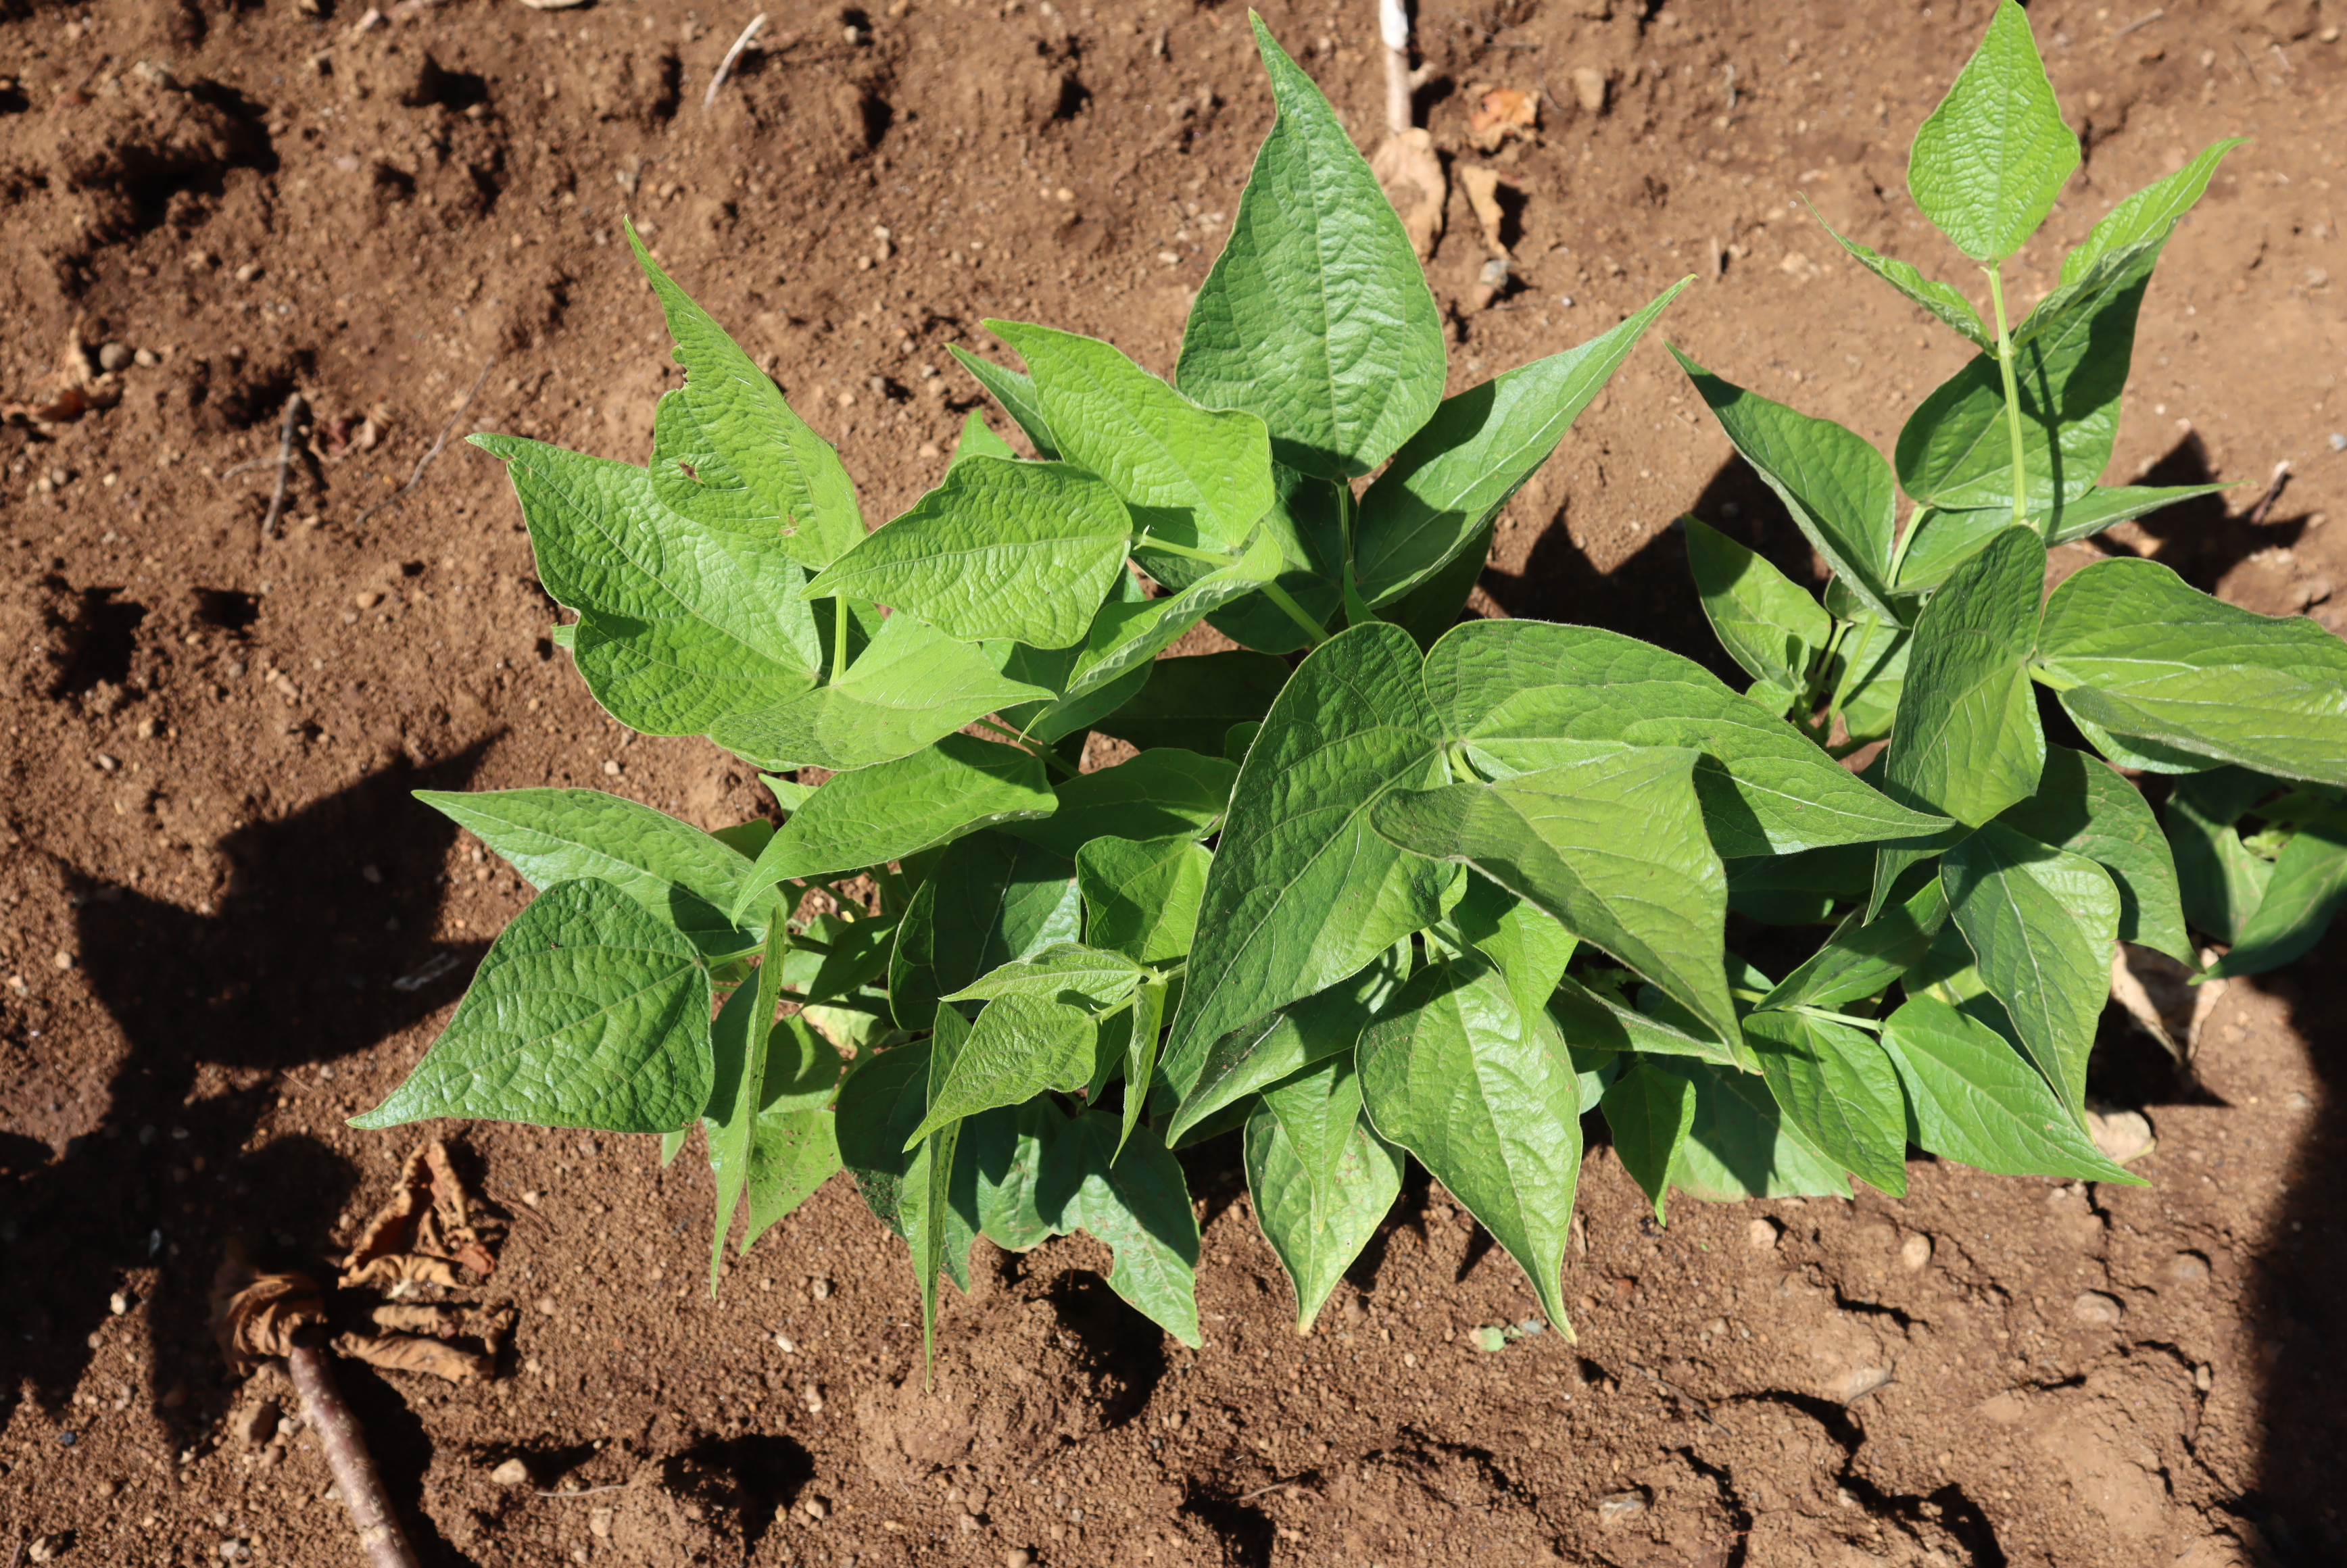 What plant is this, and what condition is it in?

peas, phytophagous
